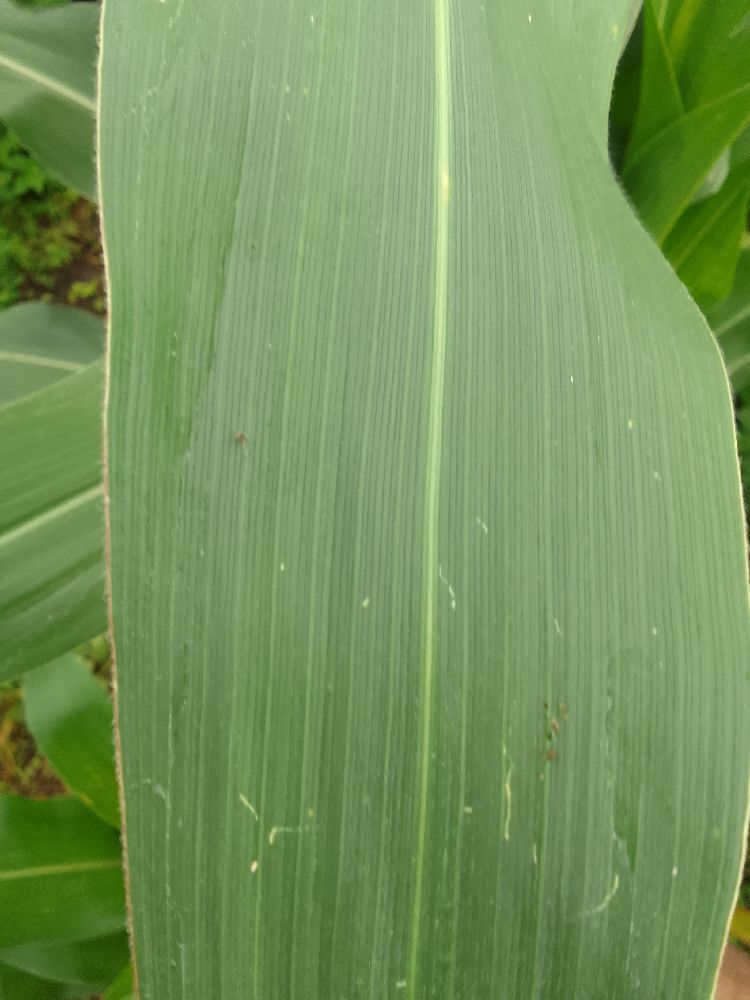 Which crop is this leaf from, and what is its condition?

maize, healthy
